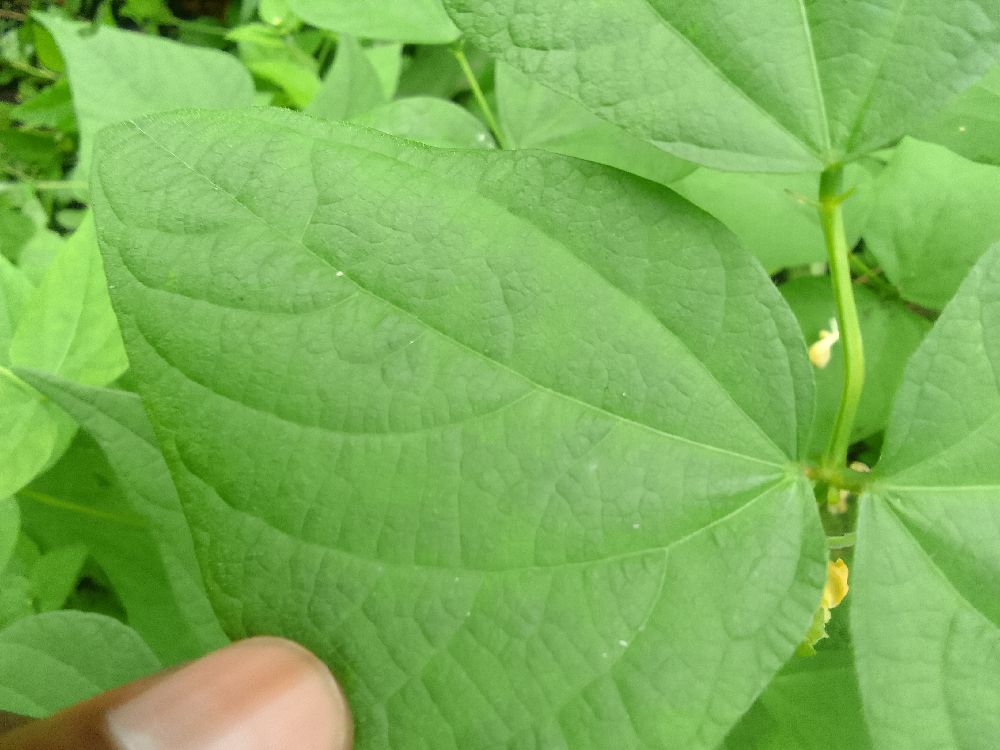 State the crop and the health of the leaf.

common bean, healthy
